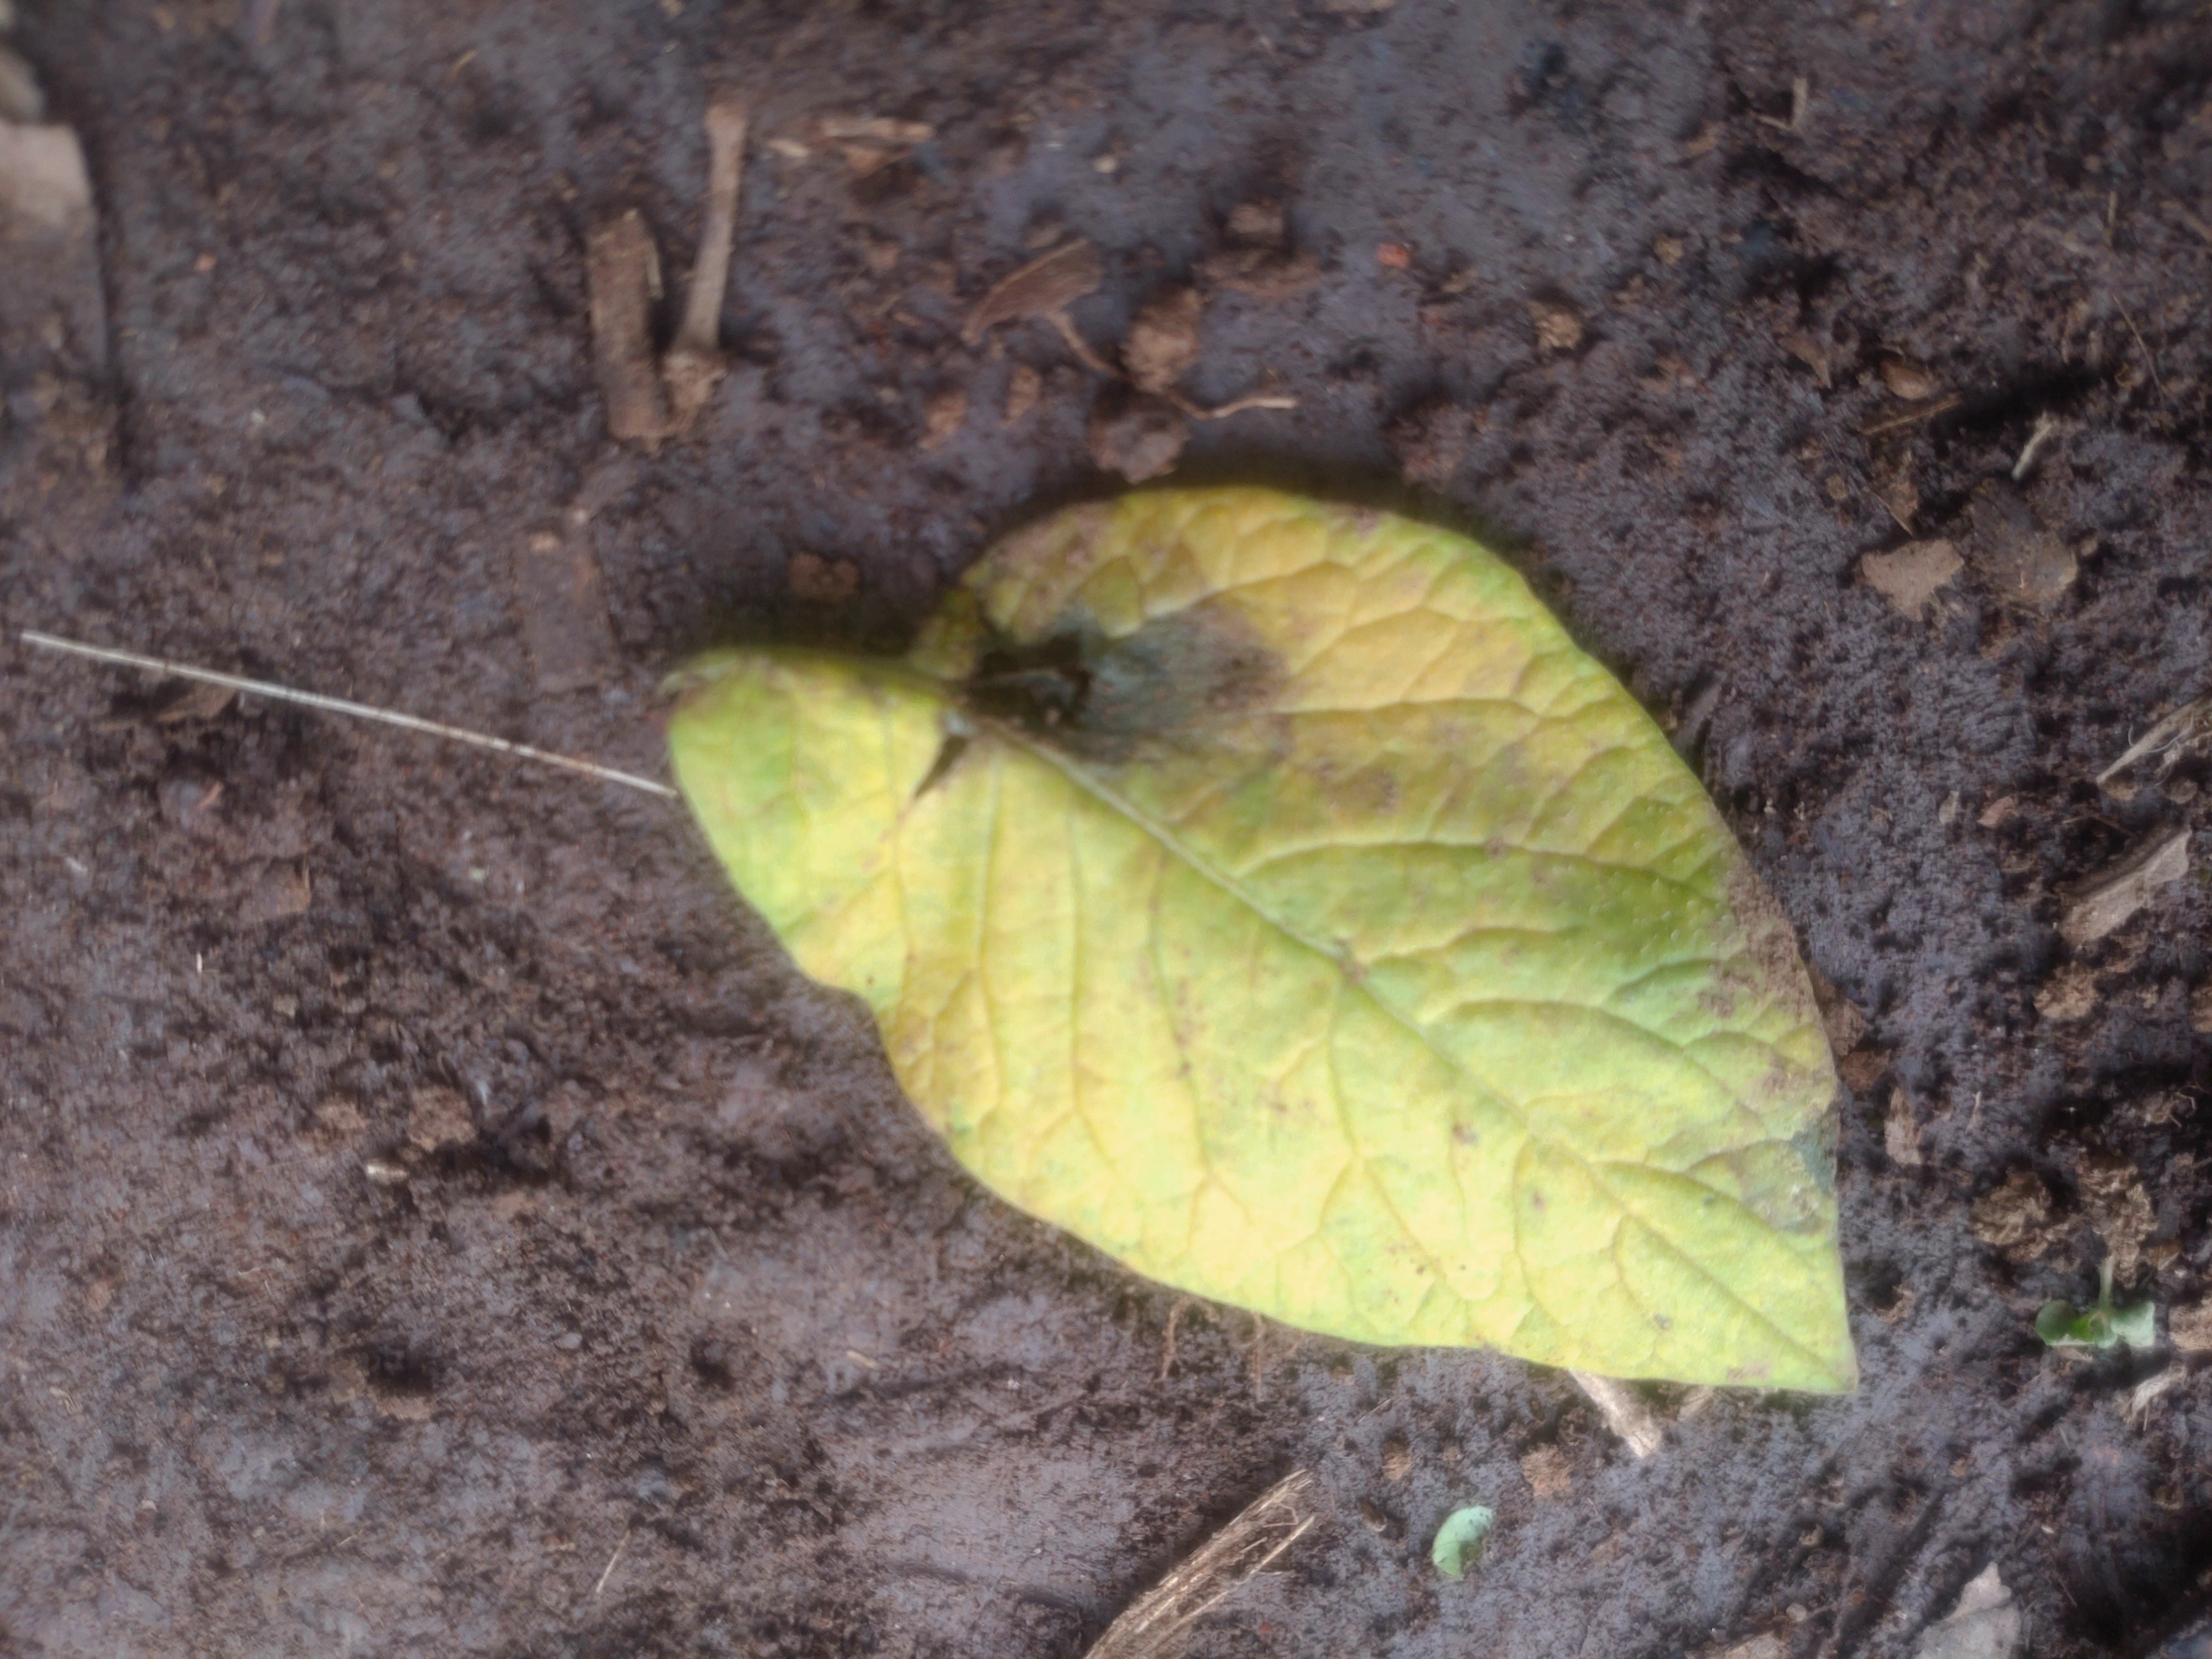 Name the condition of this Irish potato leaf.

late blight
